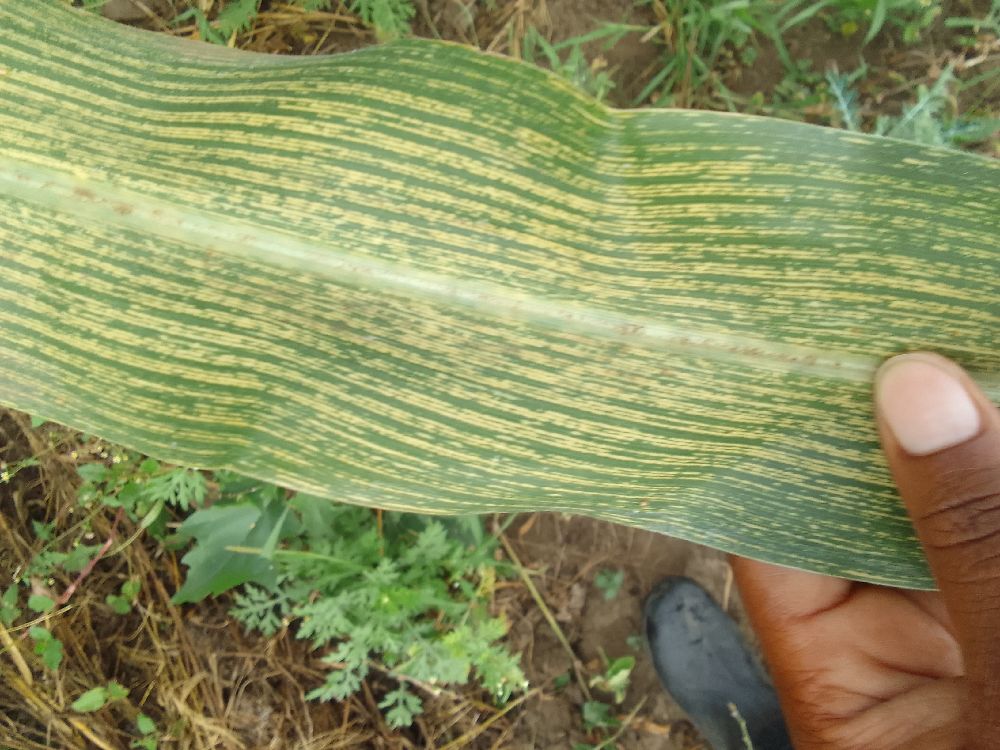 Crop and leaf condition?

maize, maize streak virus
